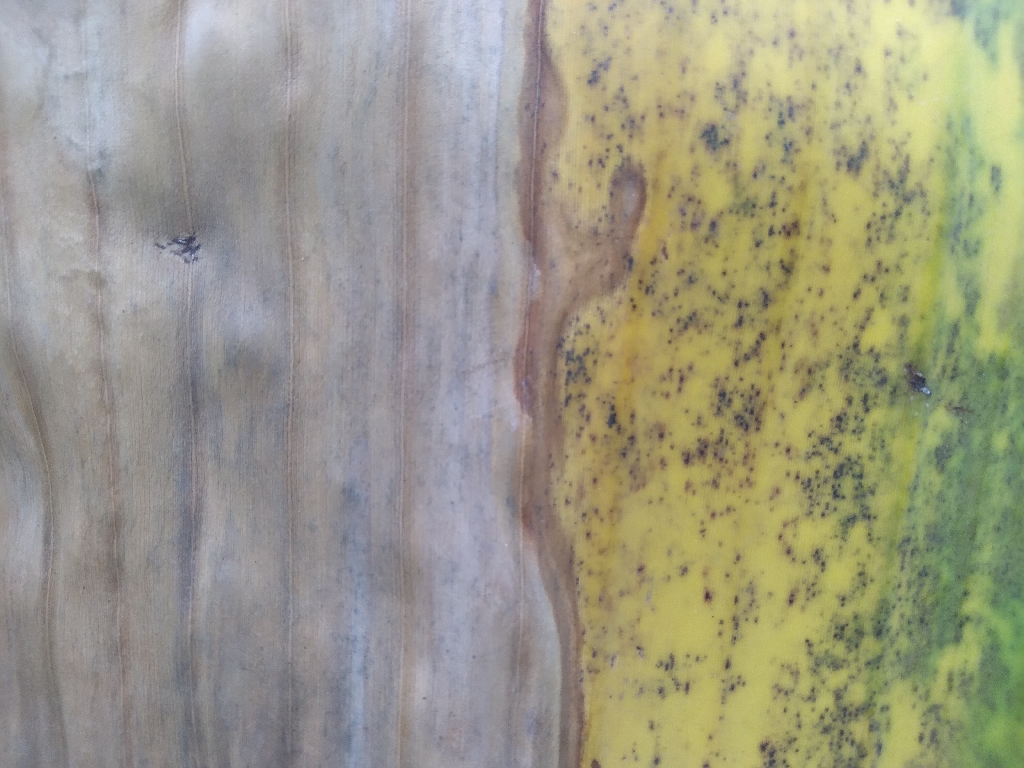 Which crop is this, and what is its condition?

banana, black sigatoka
